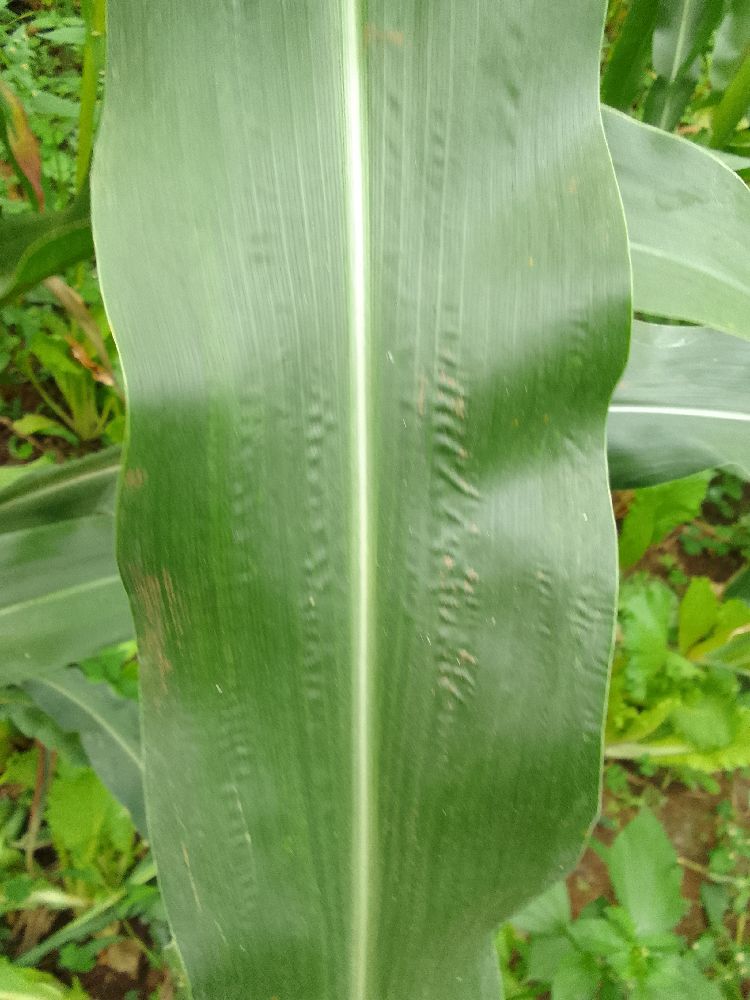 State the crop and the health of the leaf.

maize, healthy
